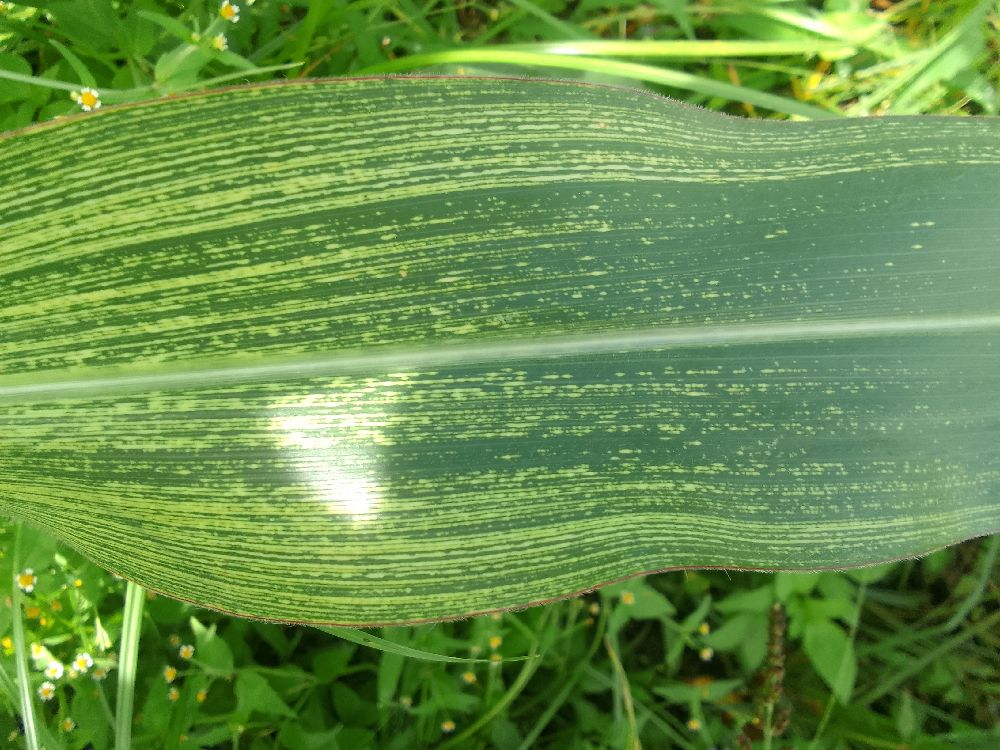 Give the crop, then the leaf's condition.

maize, maize streak virus
